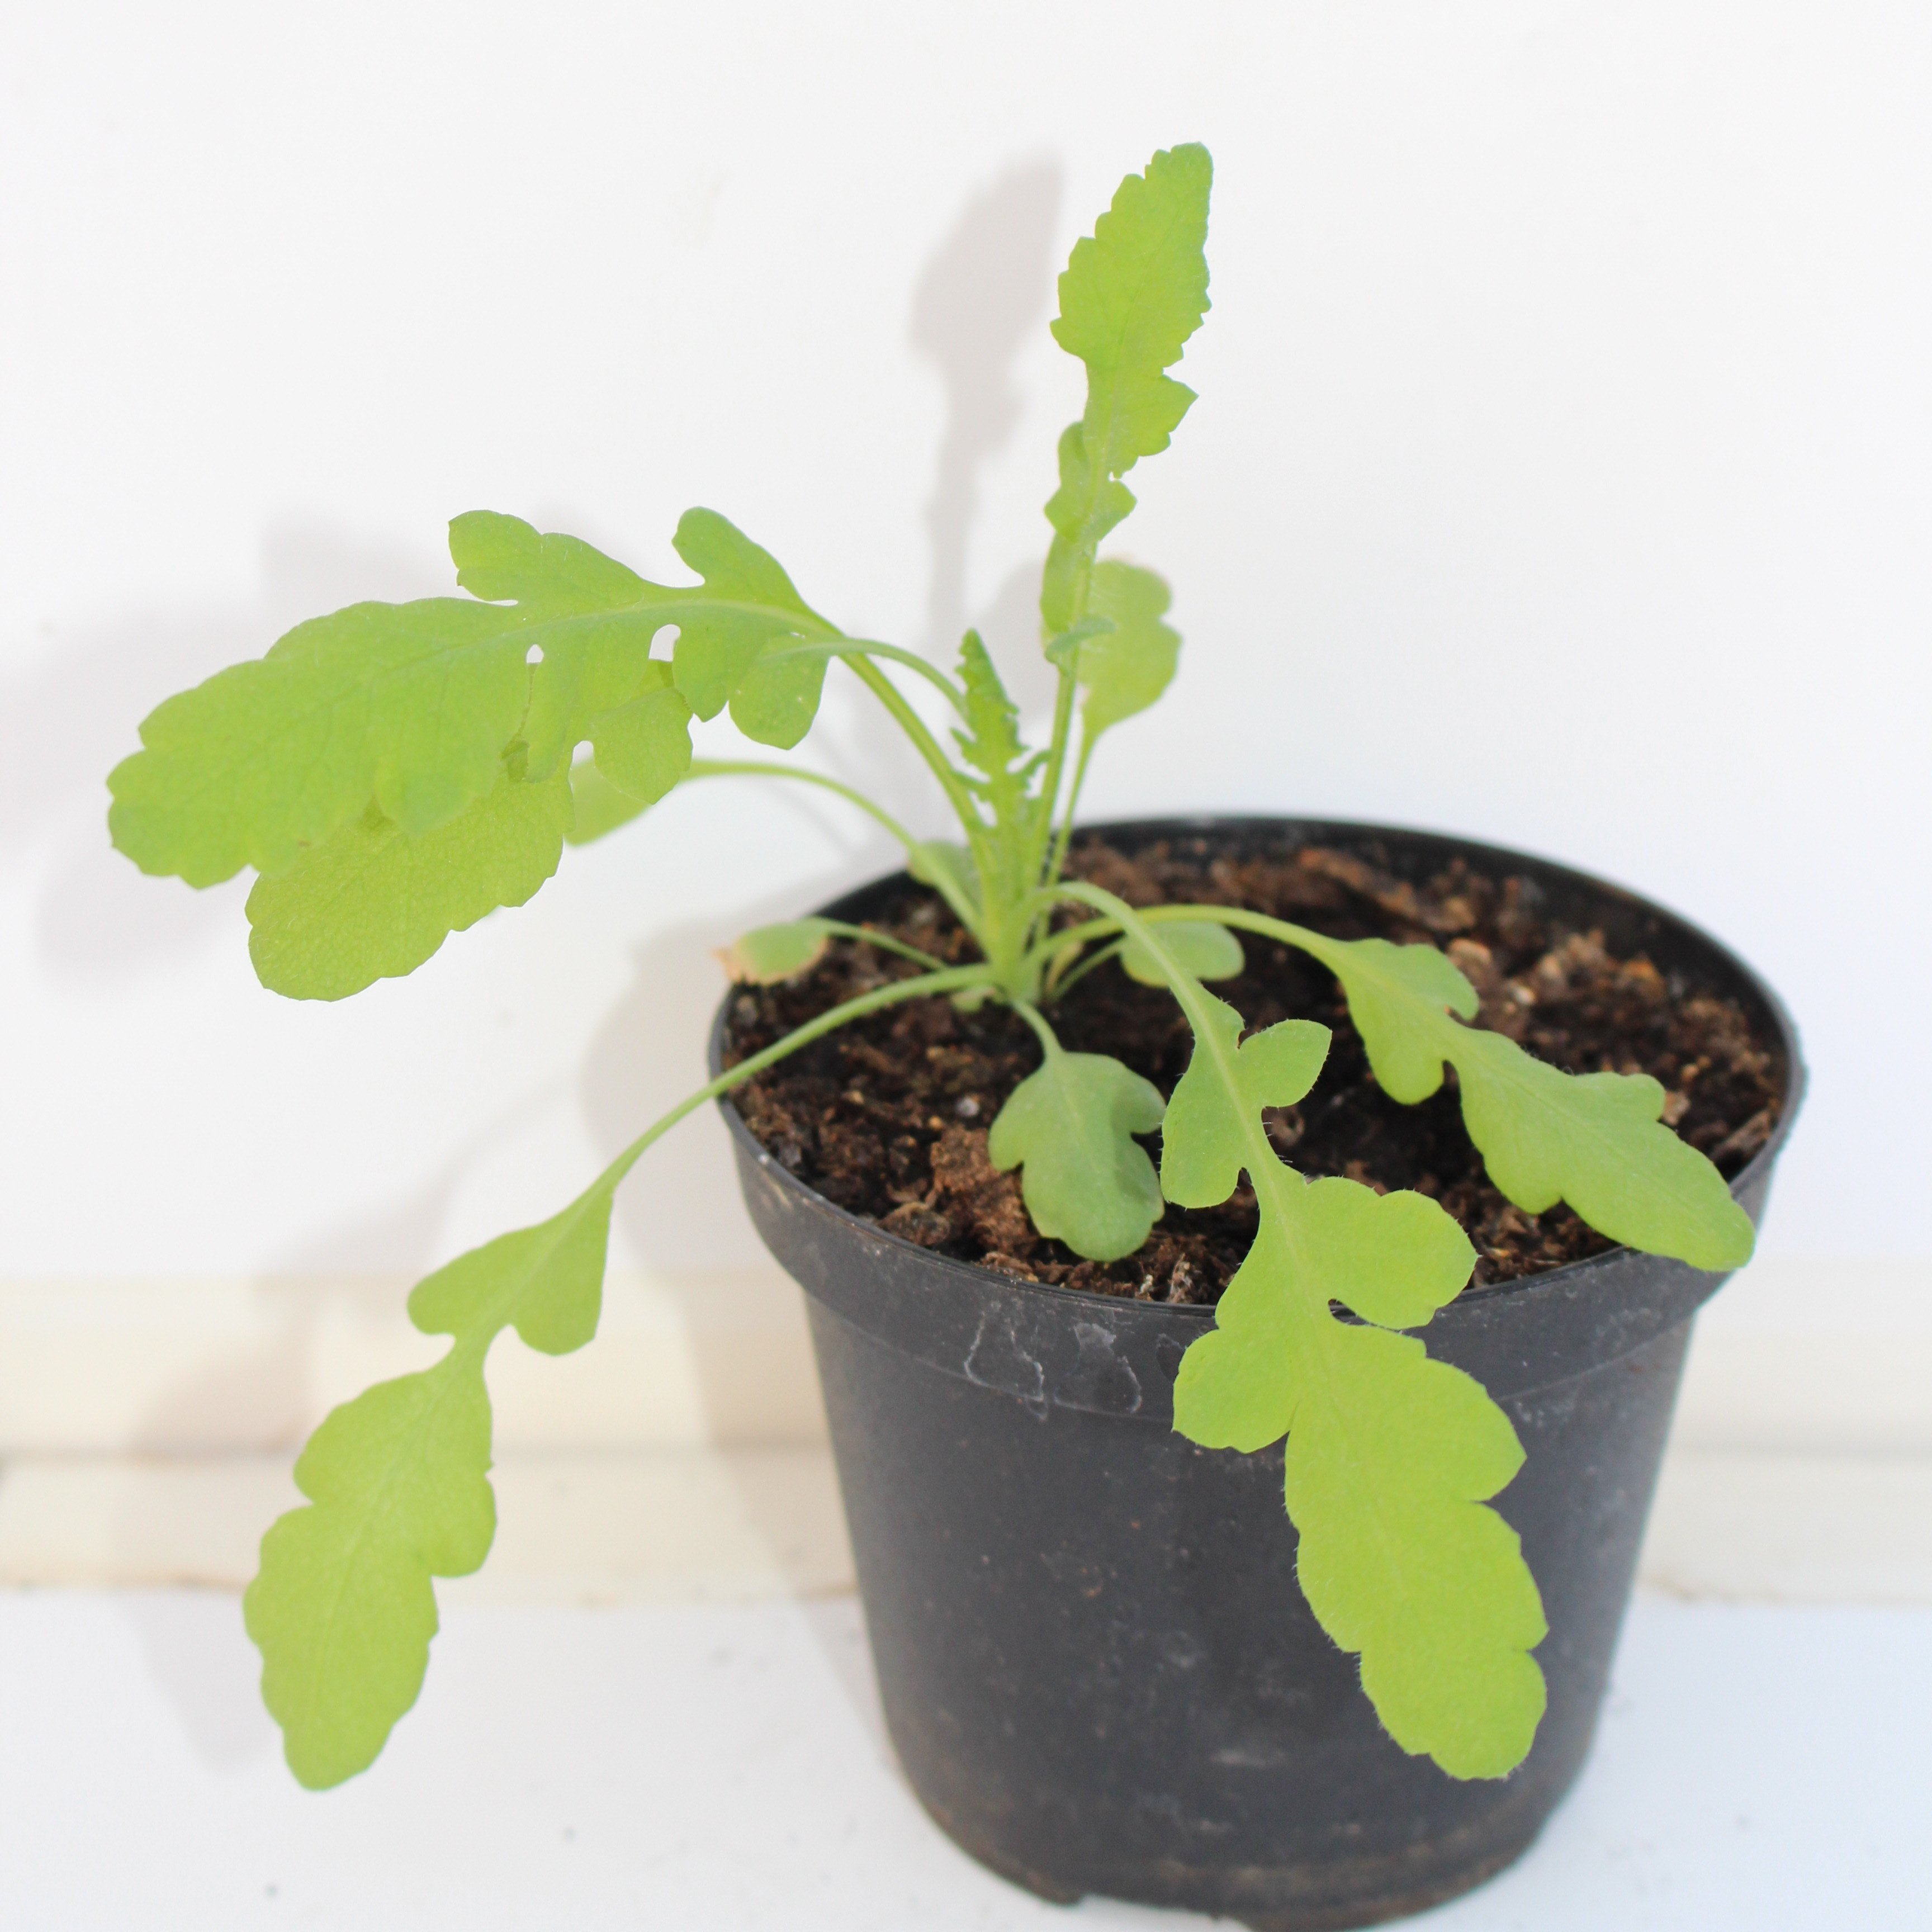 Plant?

Papaver rhoeas
